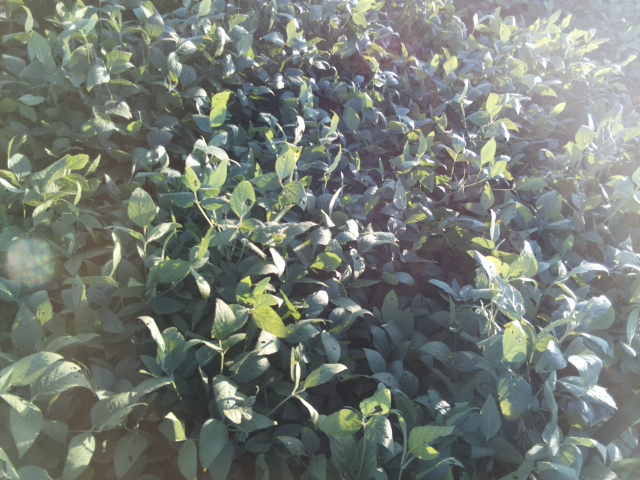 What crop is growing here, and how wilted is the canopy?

soybean, leaflets folding inward at secondary pulvinus with no turgor loss in leaflets or petioles
